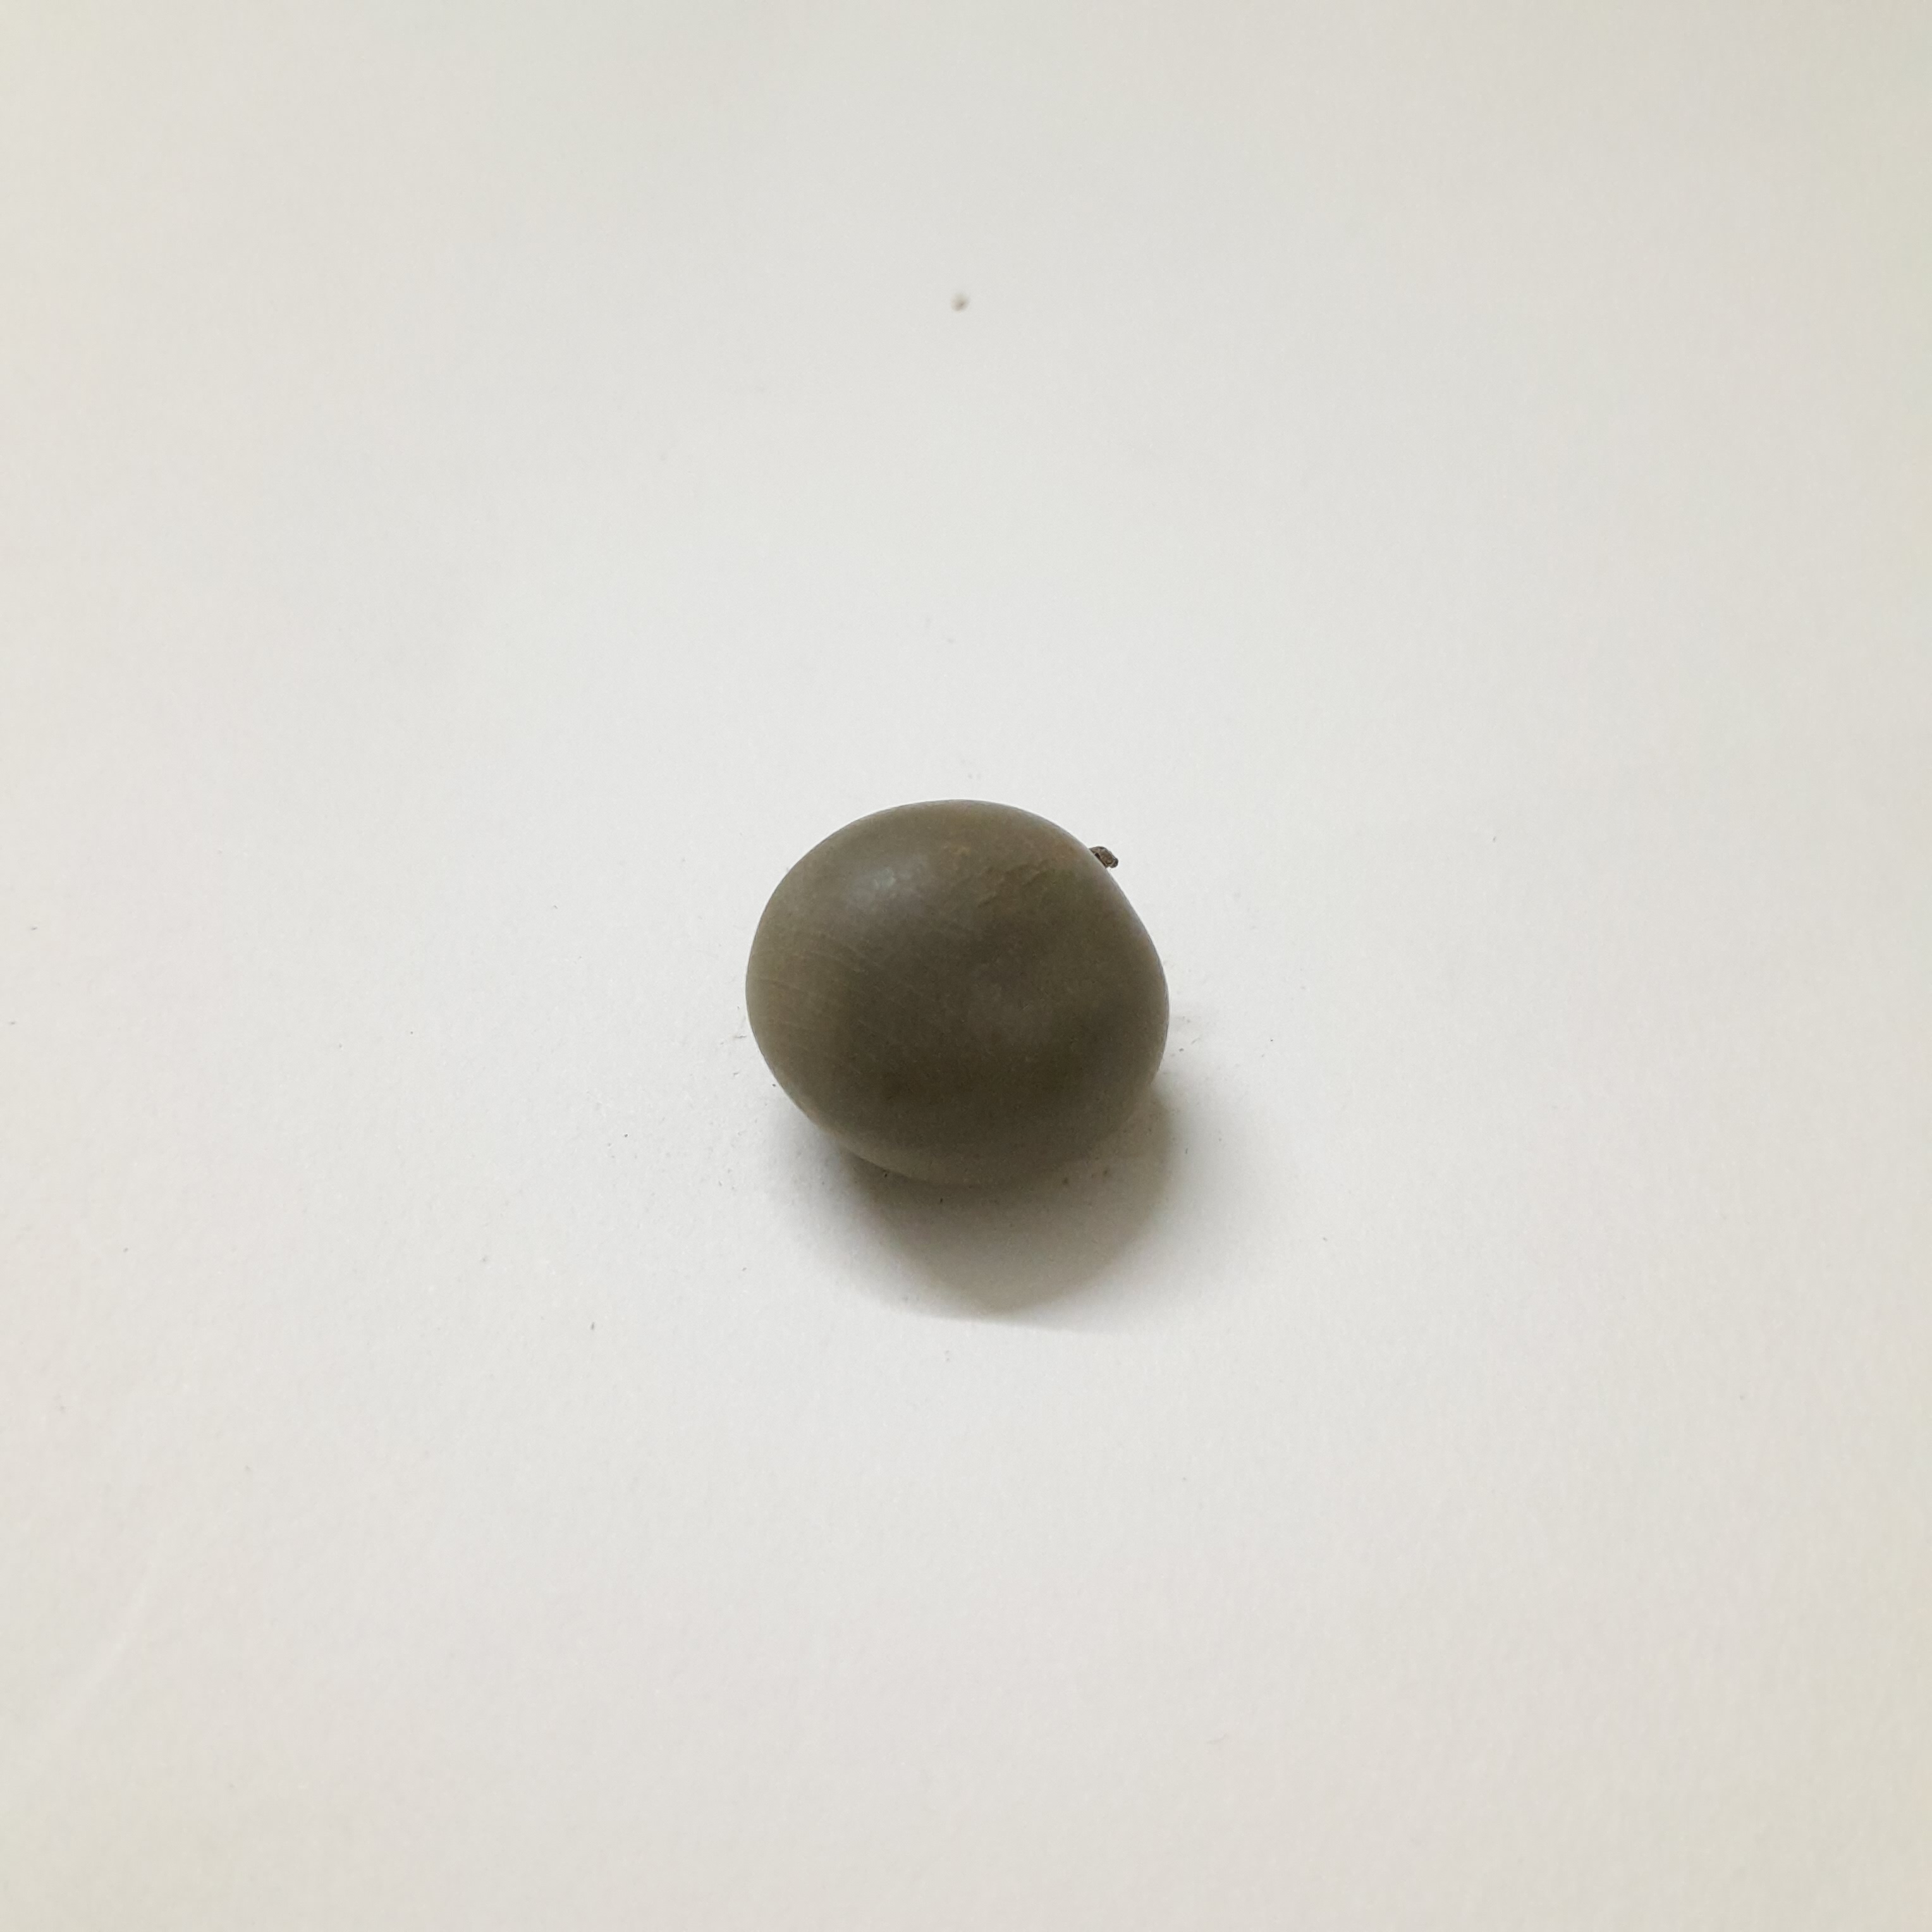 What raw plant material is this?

sagargota
